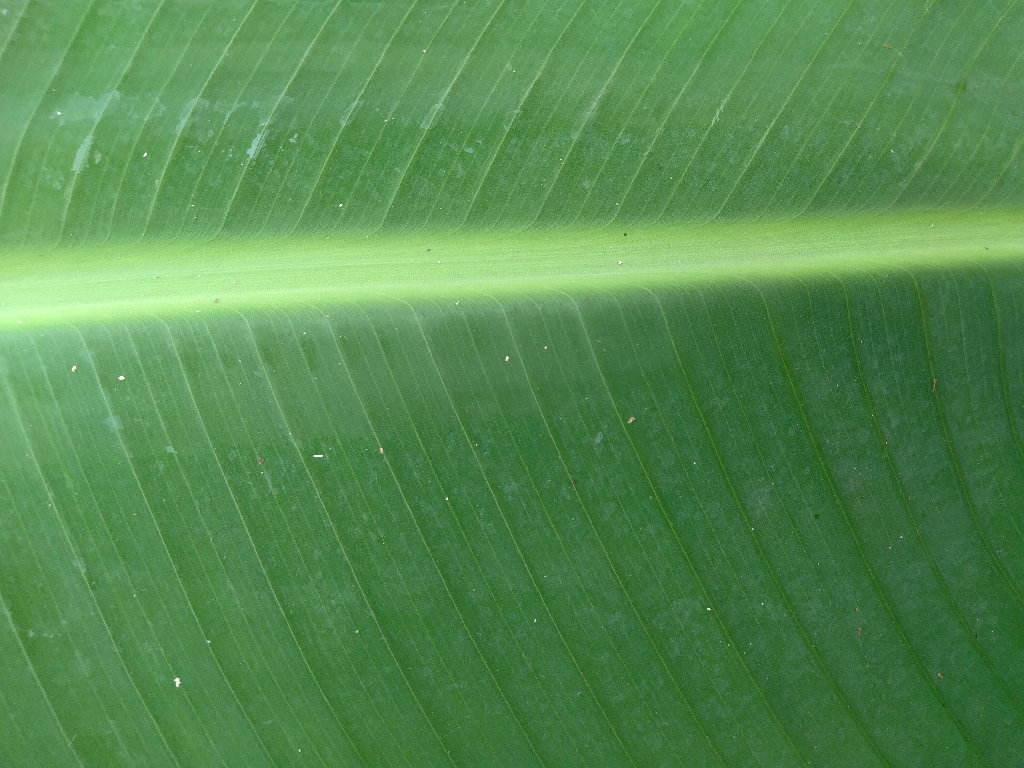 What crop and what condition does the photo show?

banana, healthy
